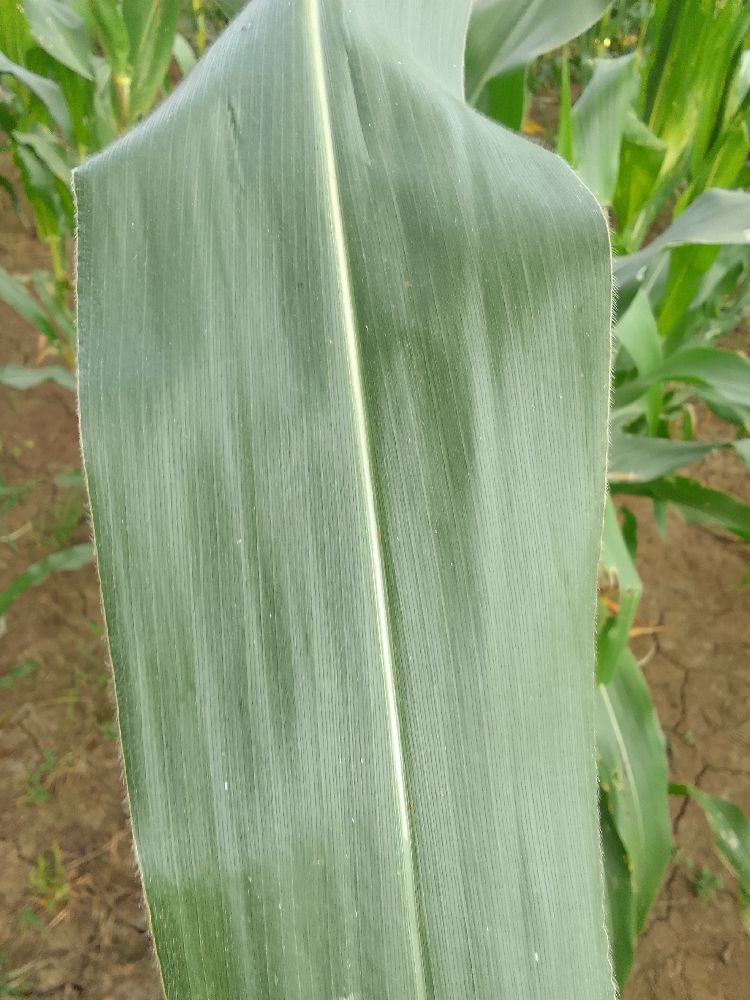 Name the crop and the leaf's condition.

maize, healthy
